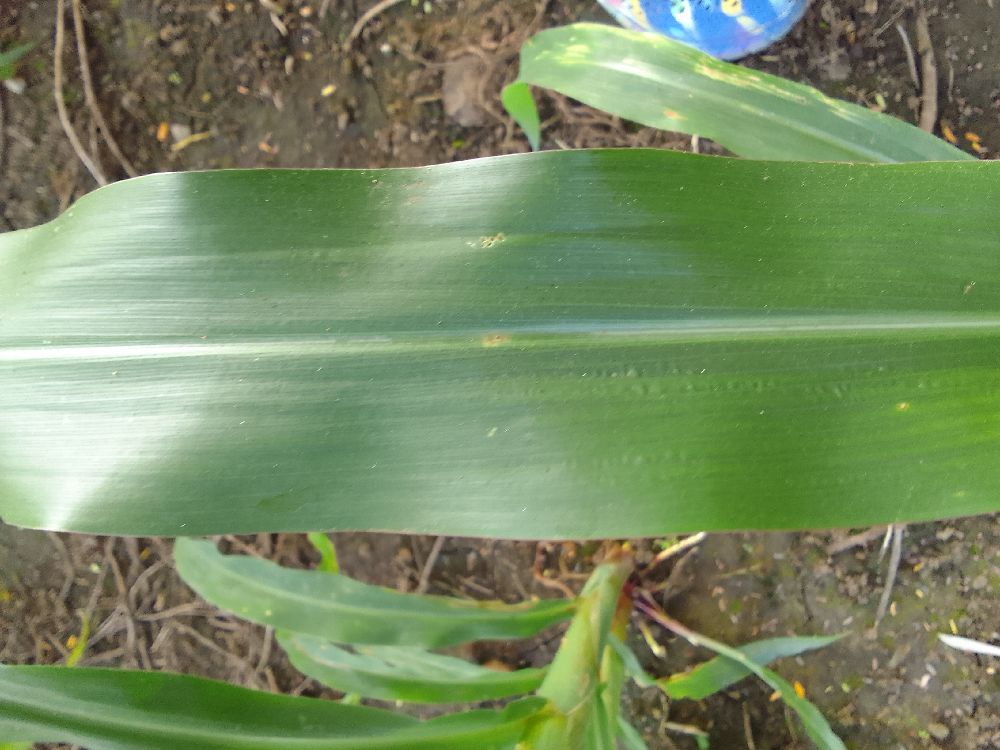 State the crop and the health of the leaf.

maize, healthy
